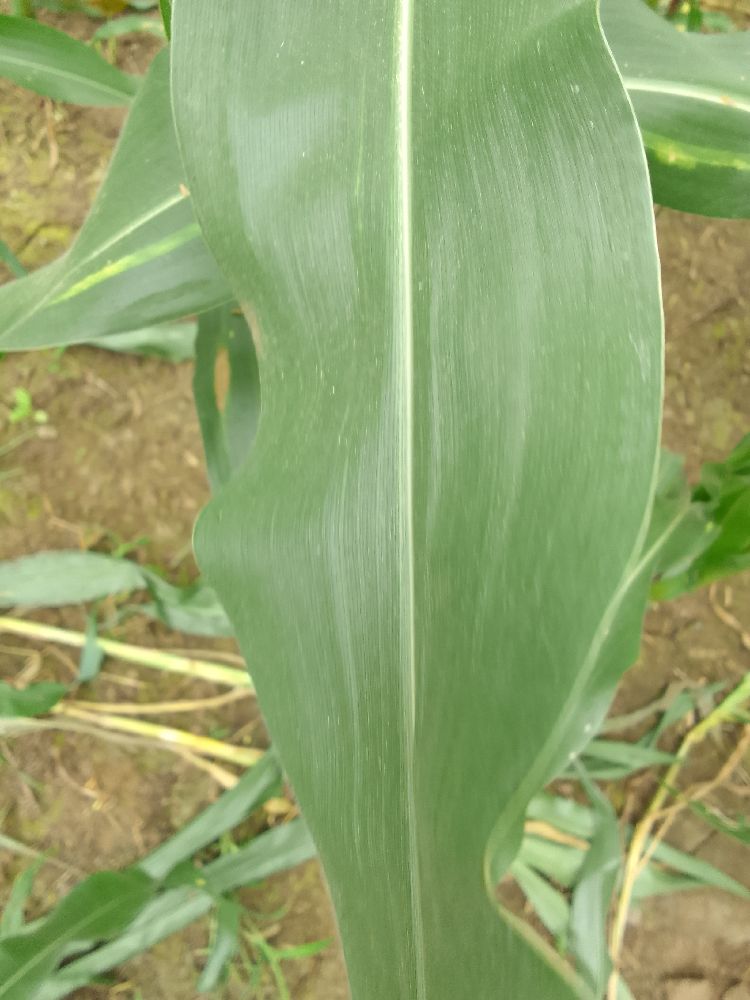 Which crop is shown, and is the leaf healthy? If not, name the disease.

maize, healthy
